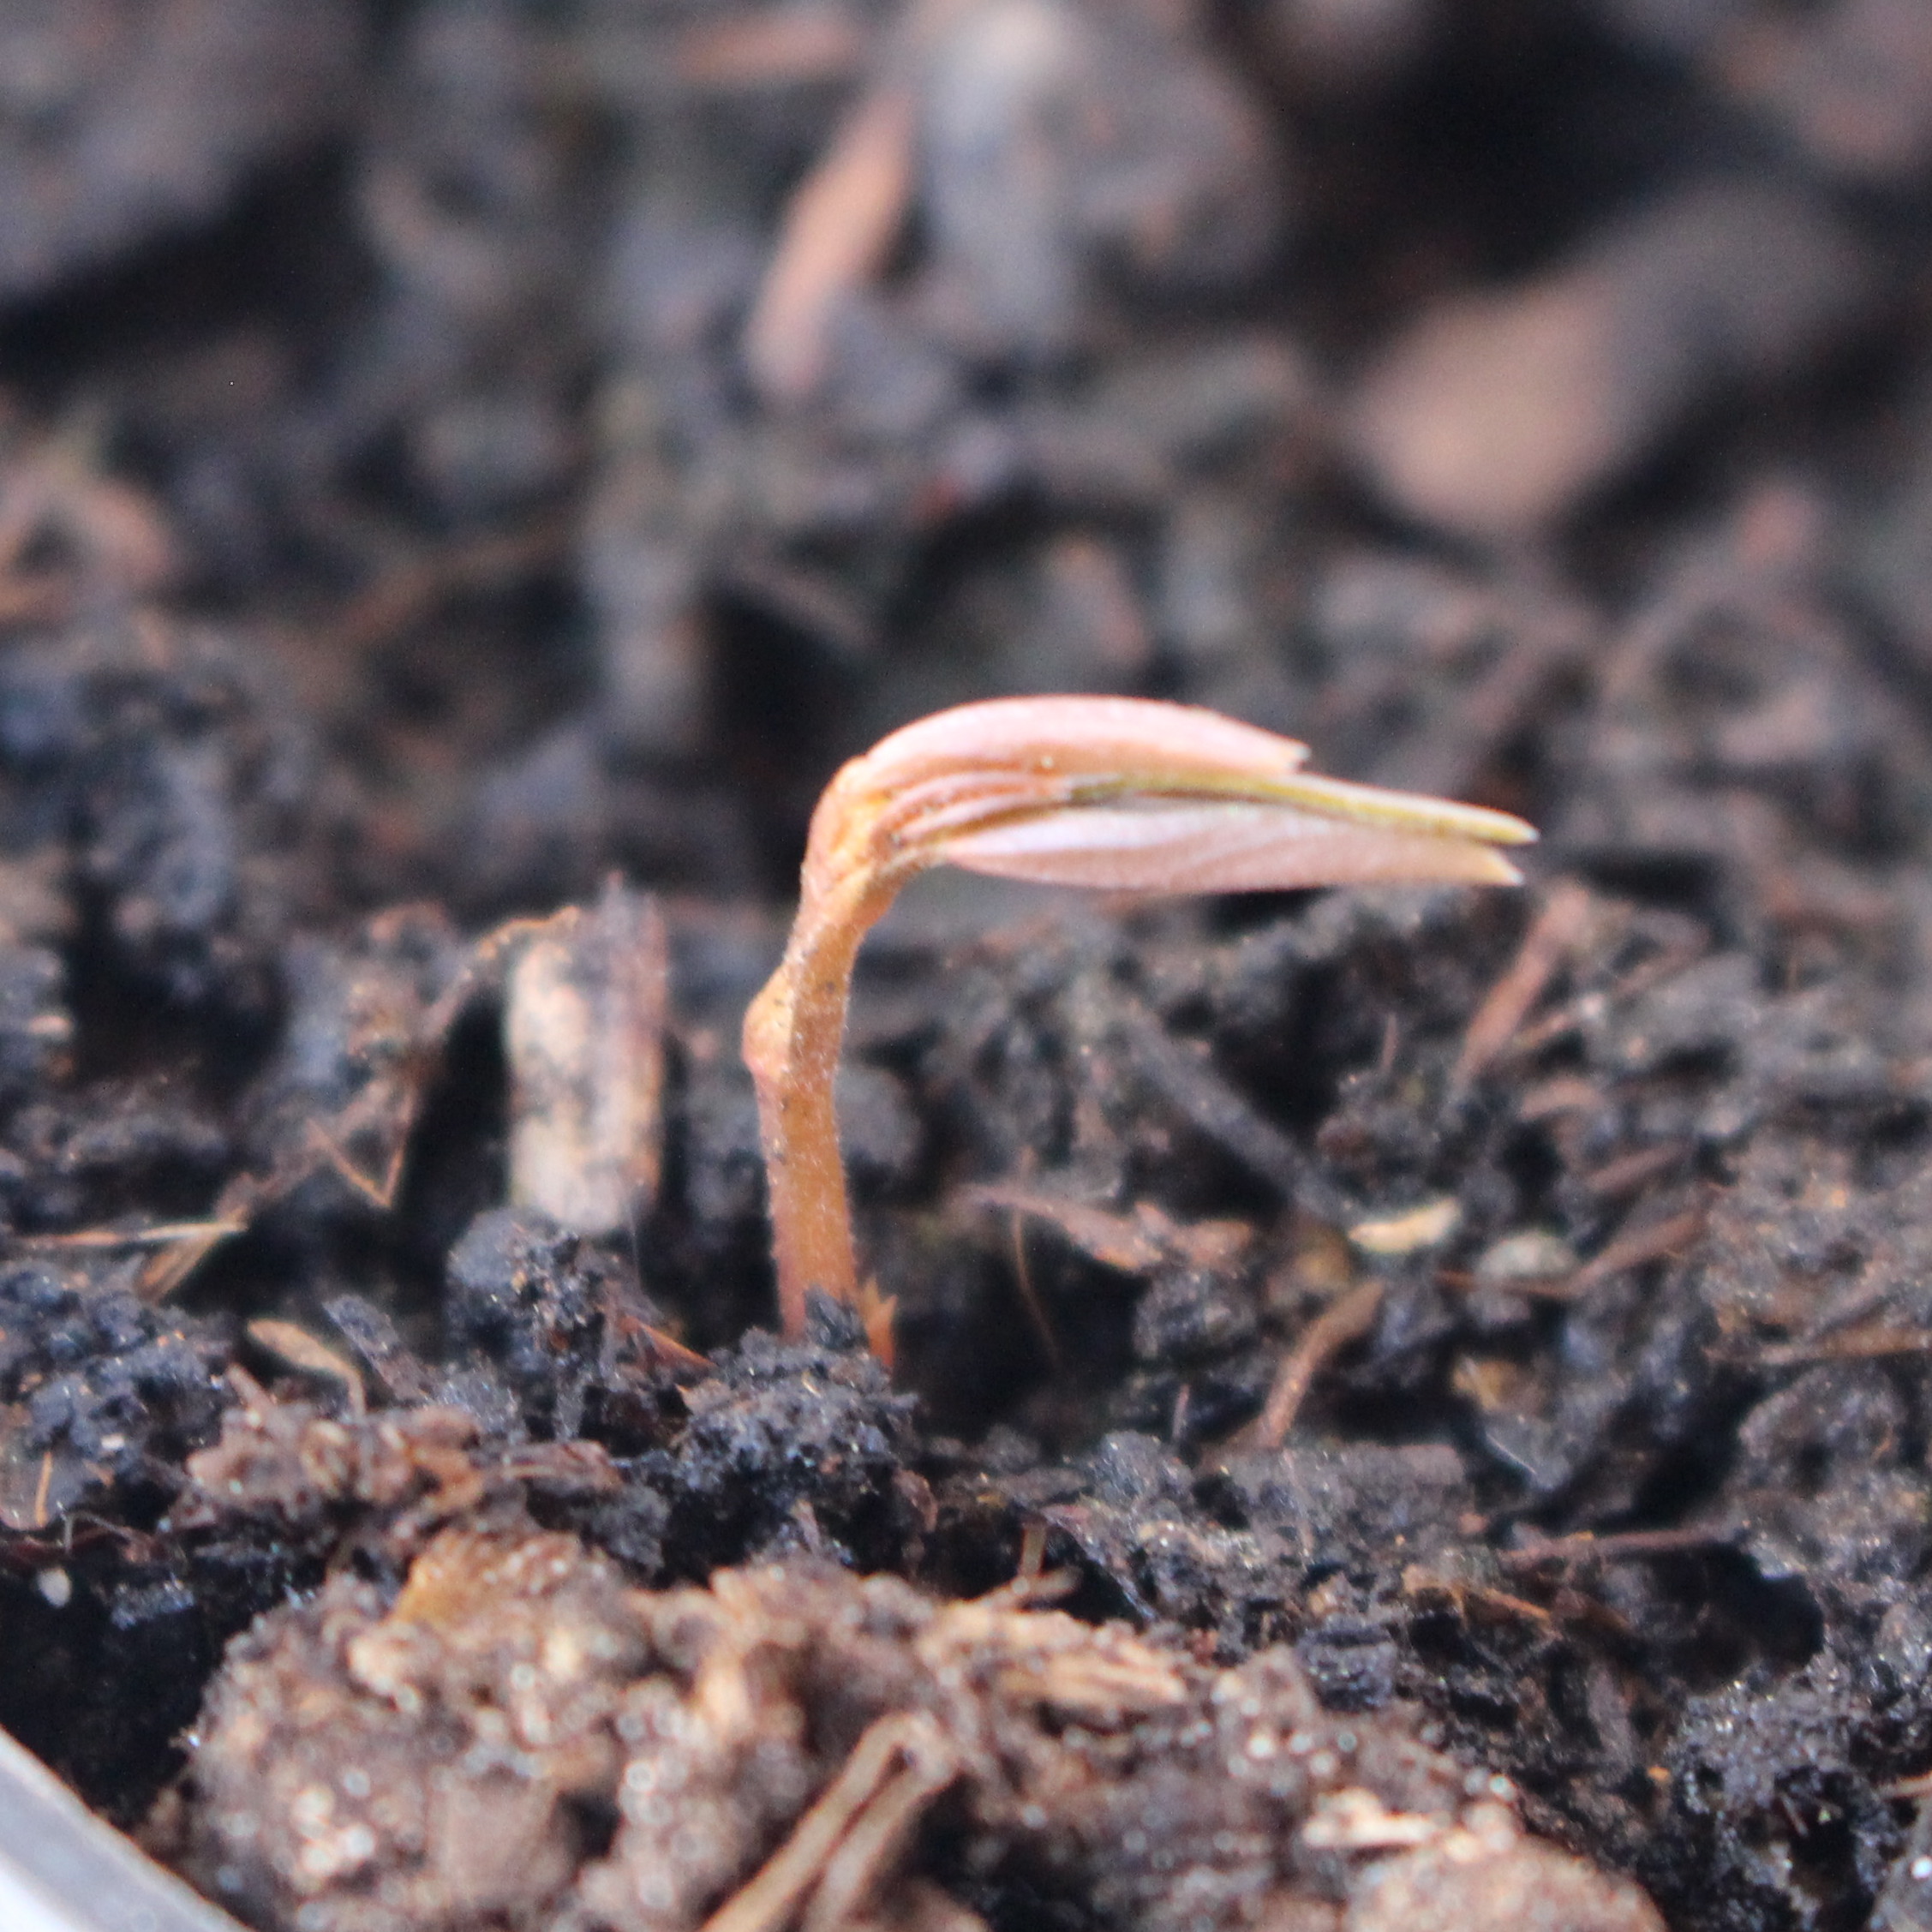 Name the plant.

Vicia sativa
